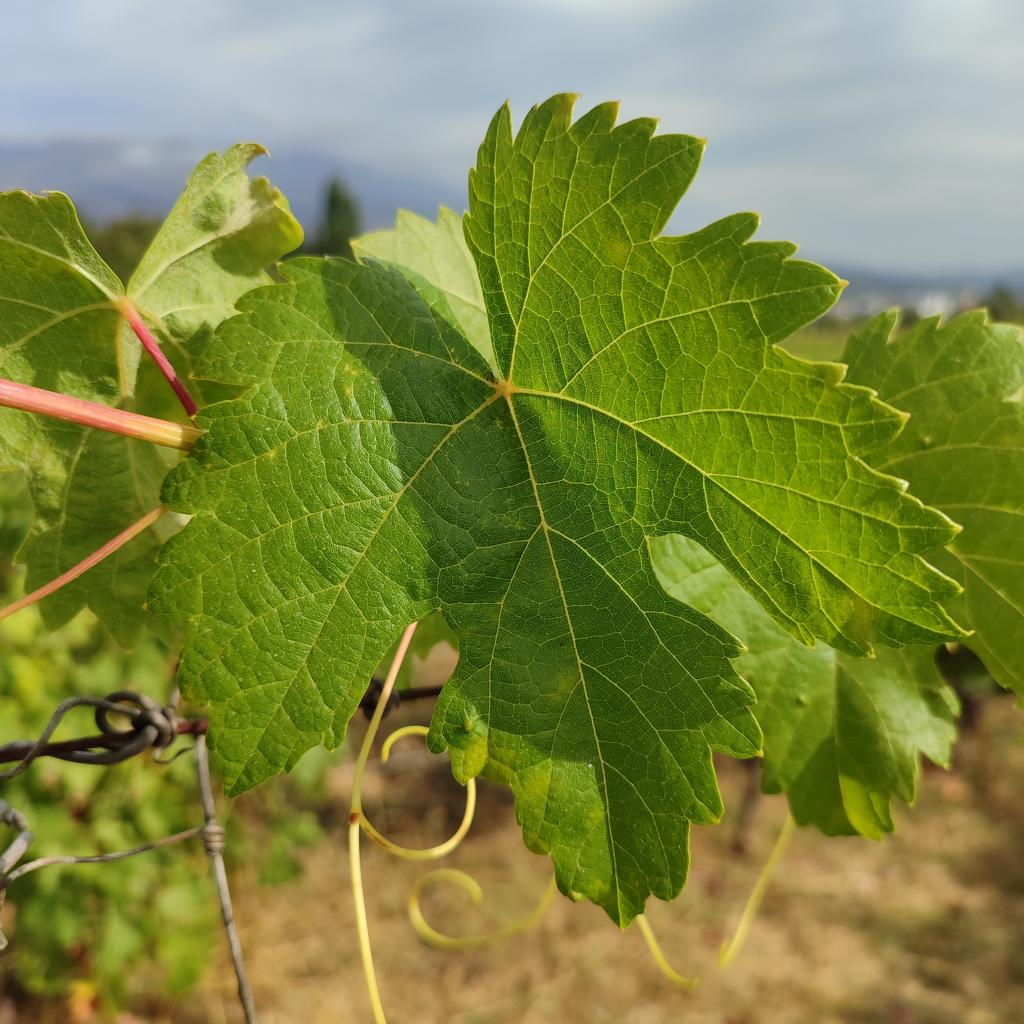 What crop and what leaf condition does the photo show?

grapevine, healthy
